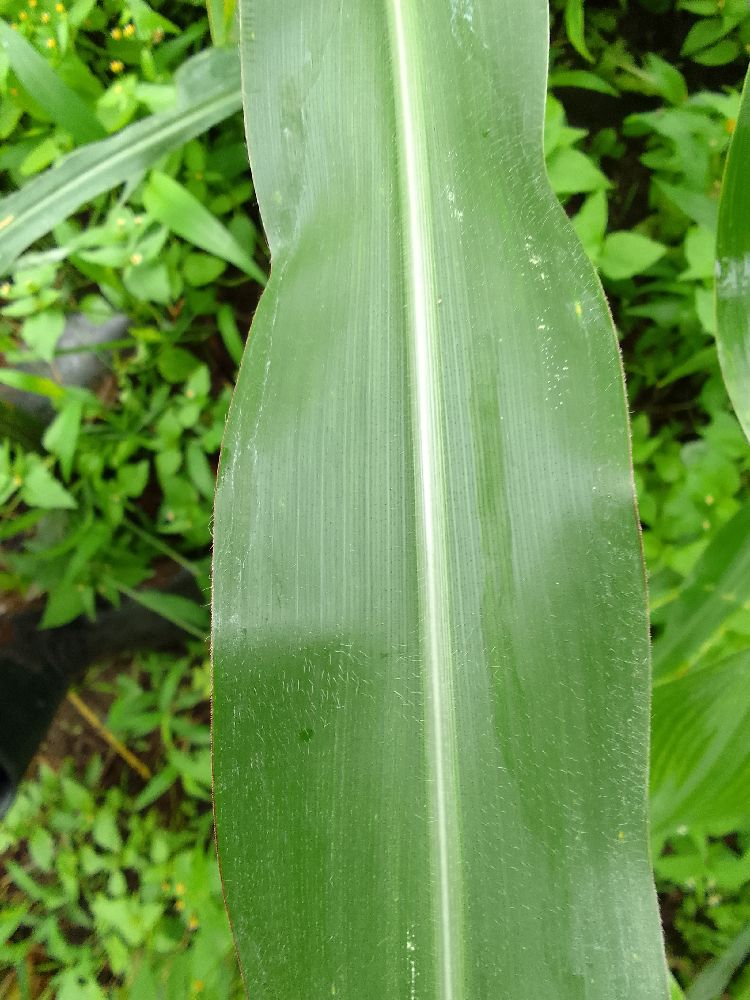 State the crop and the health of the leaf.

maize, healthy
